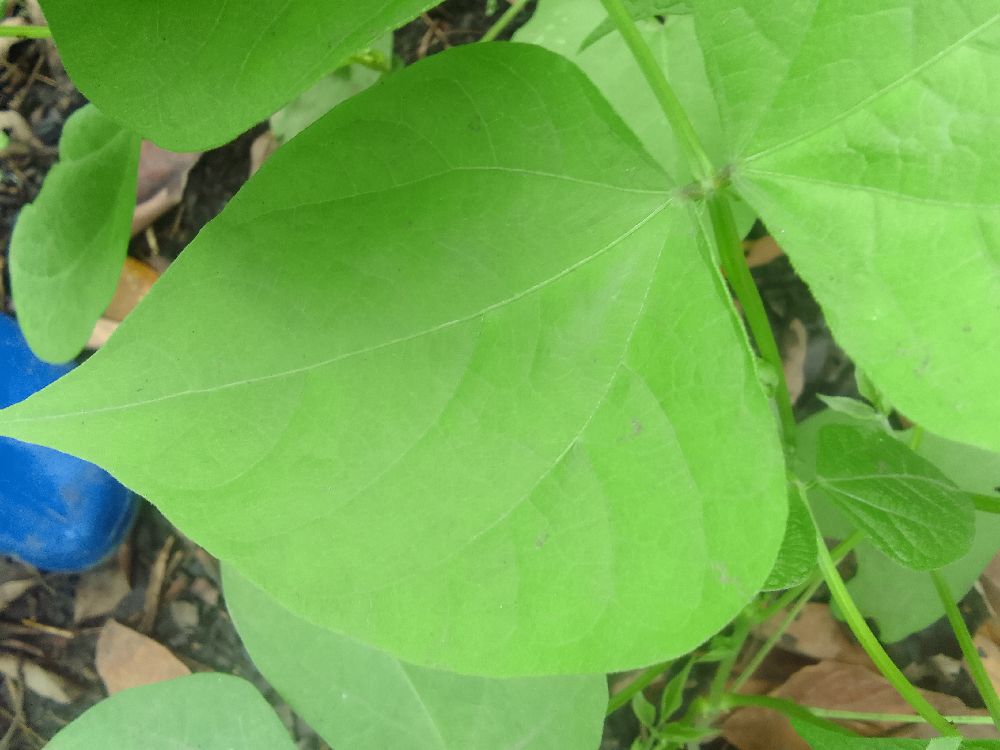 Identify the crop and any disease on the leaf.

common bean, healthy
